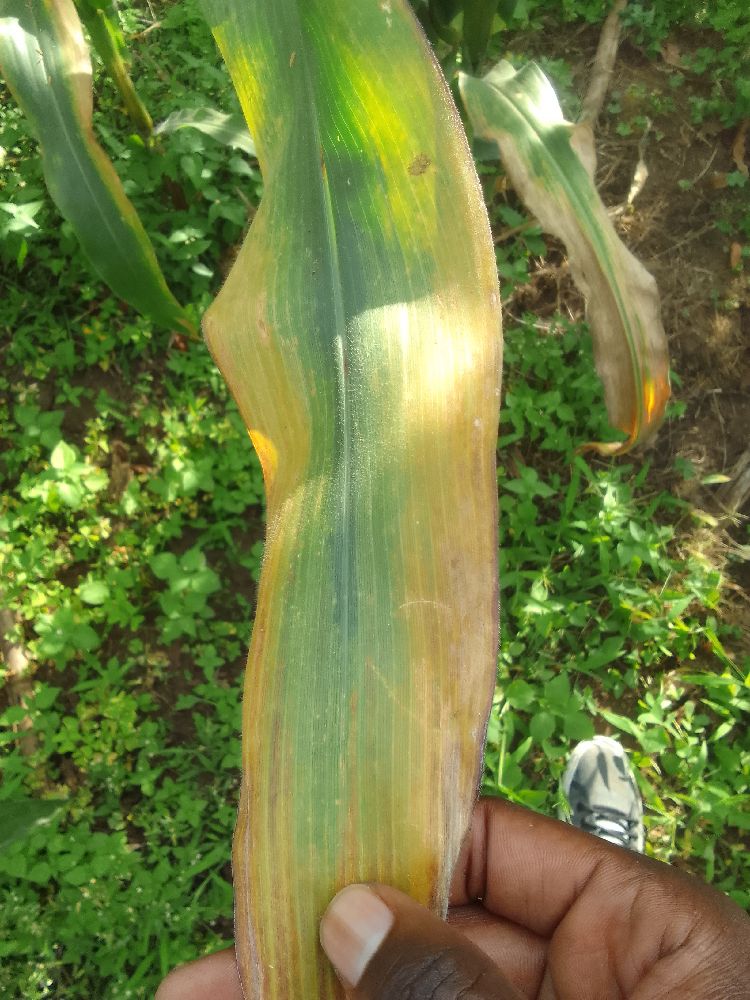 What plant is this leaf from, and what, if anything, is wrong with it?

maize, maize lethal necrosis
